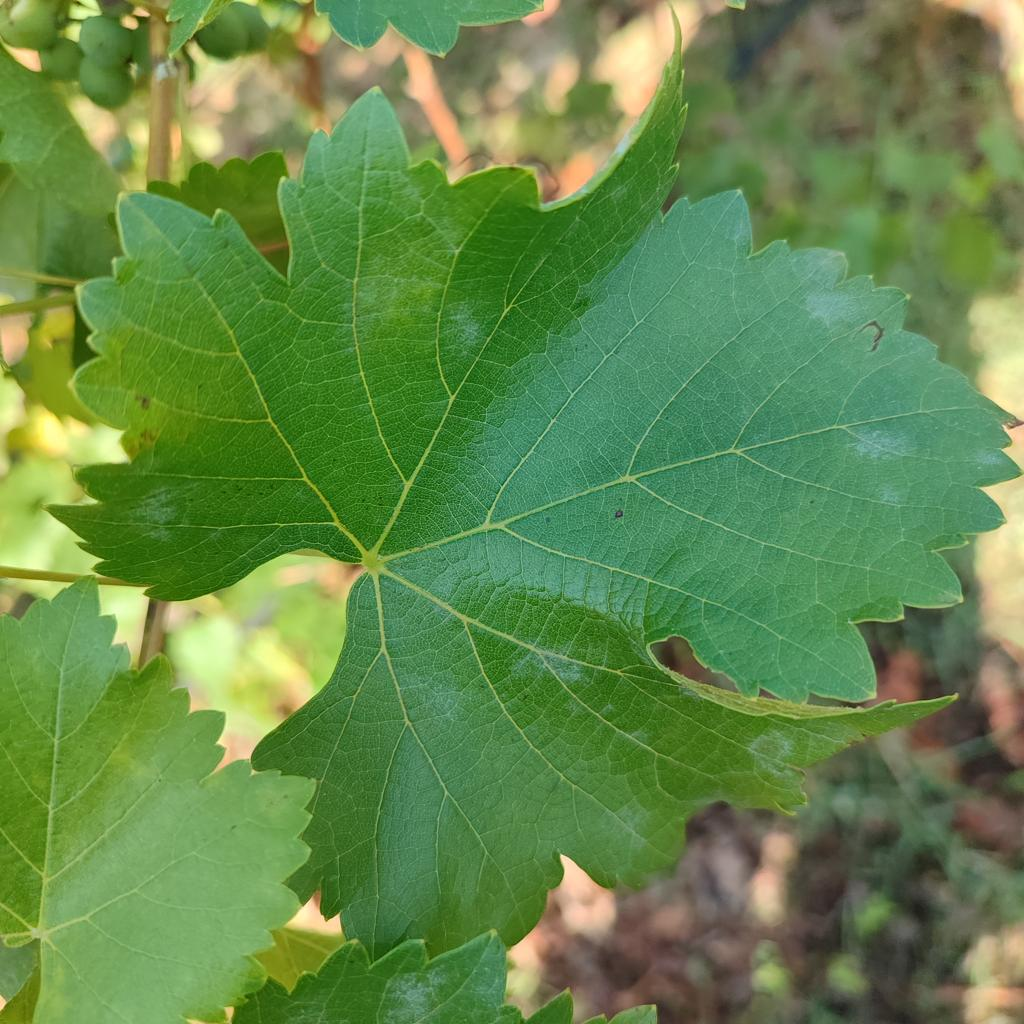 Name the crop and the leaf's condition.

grapevine, powdery mildew
